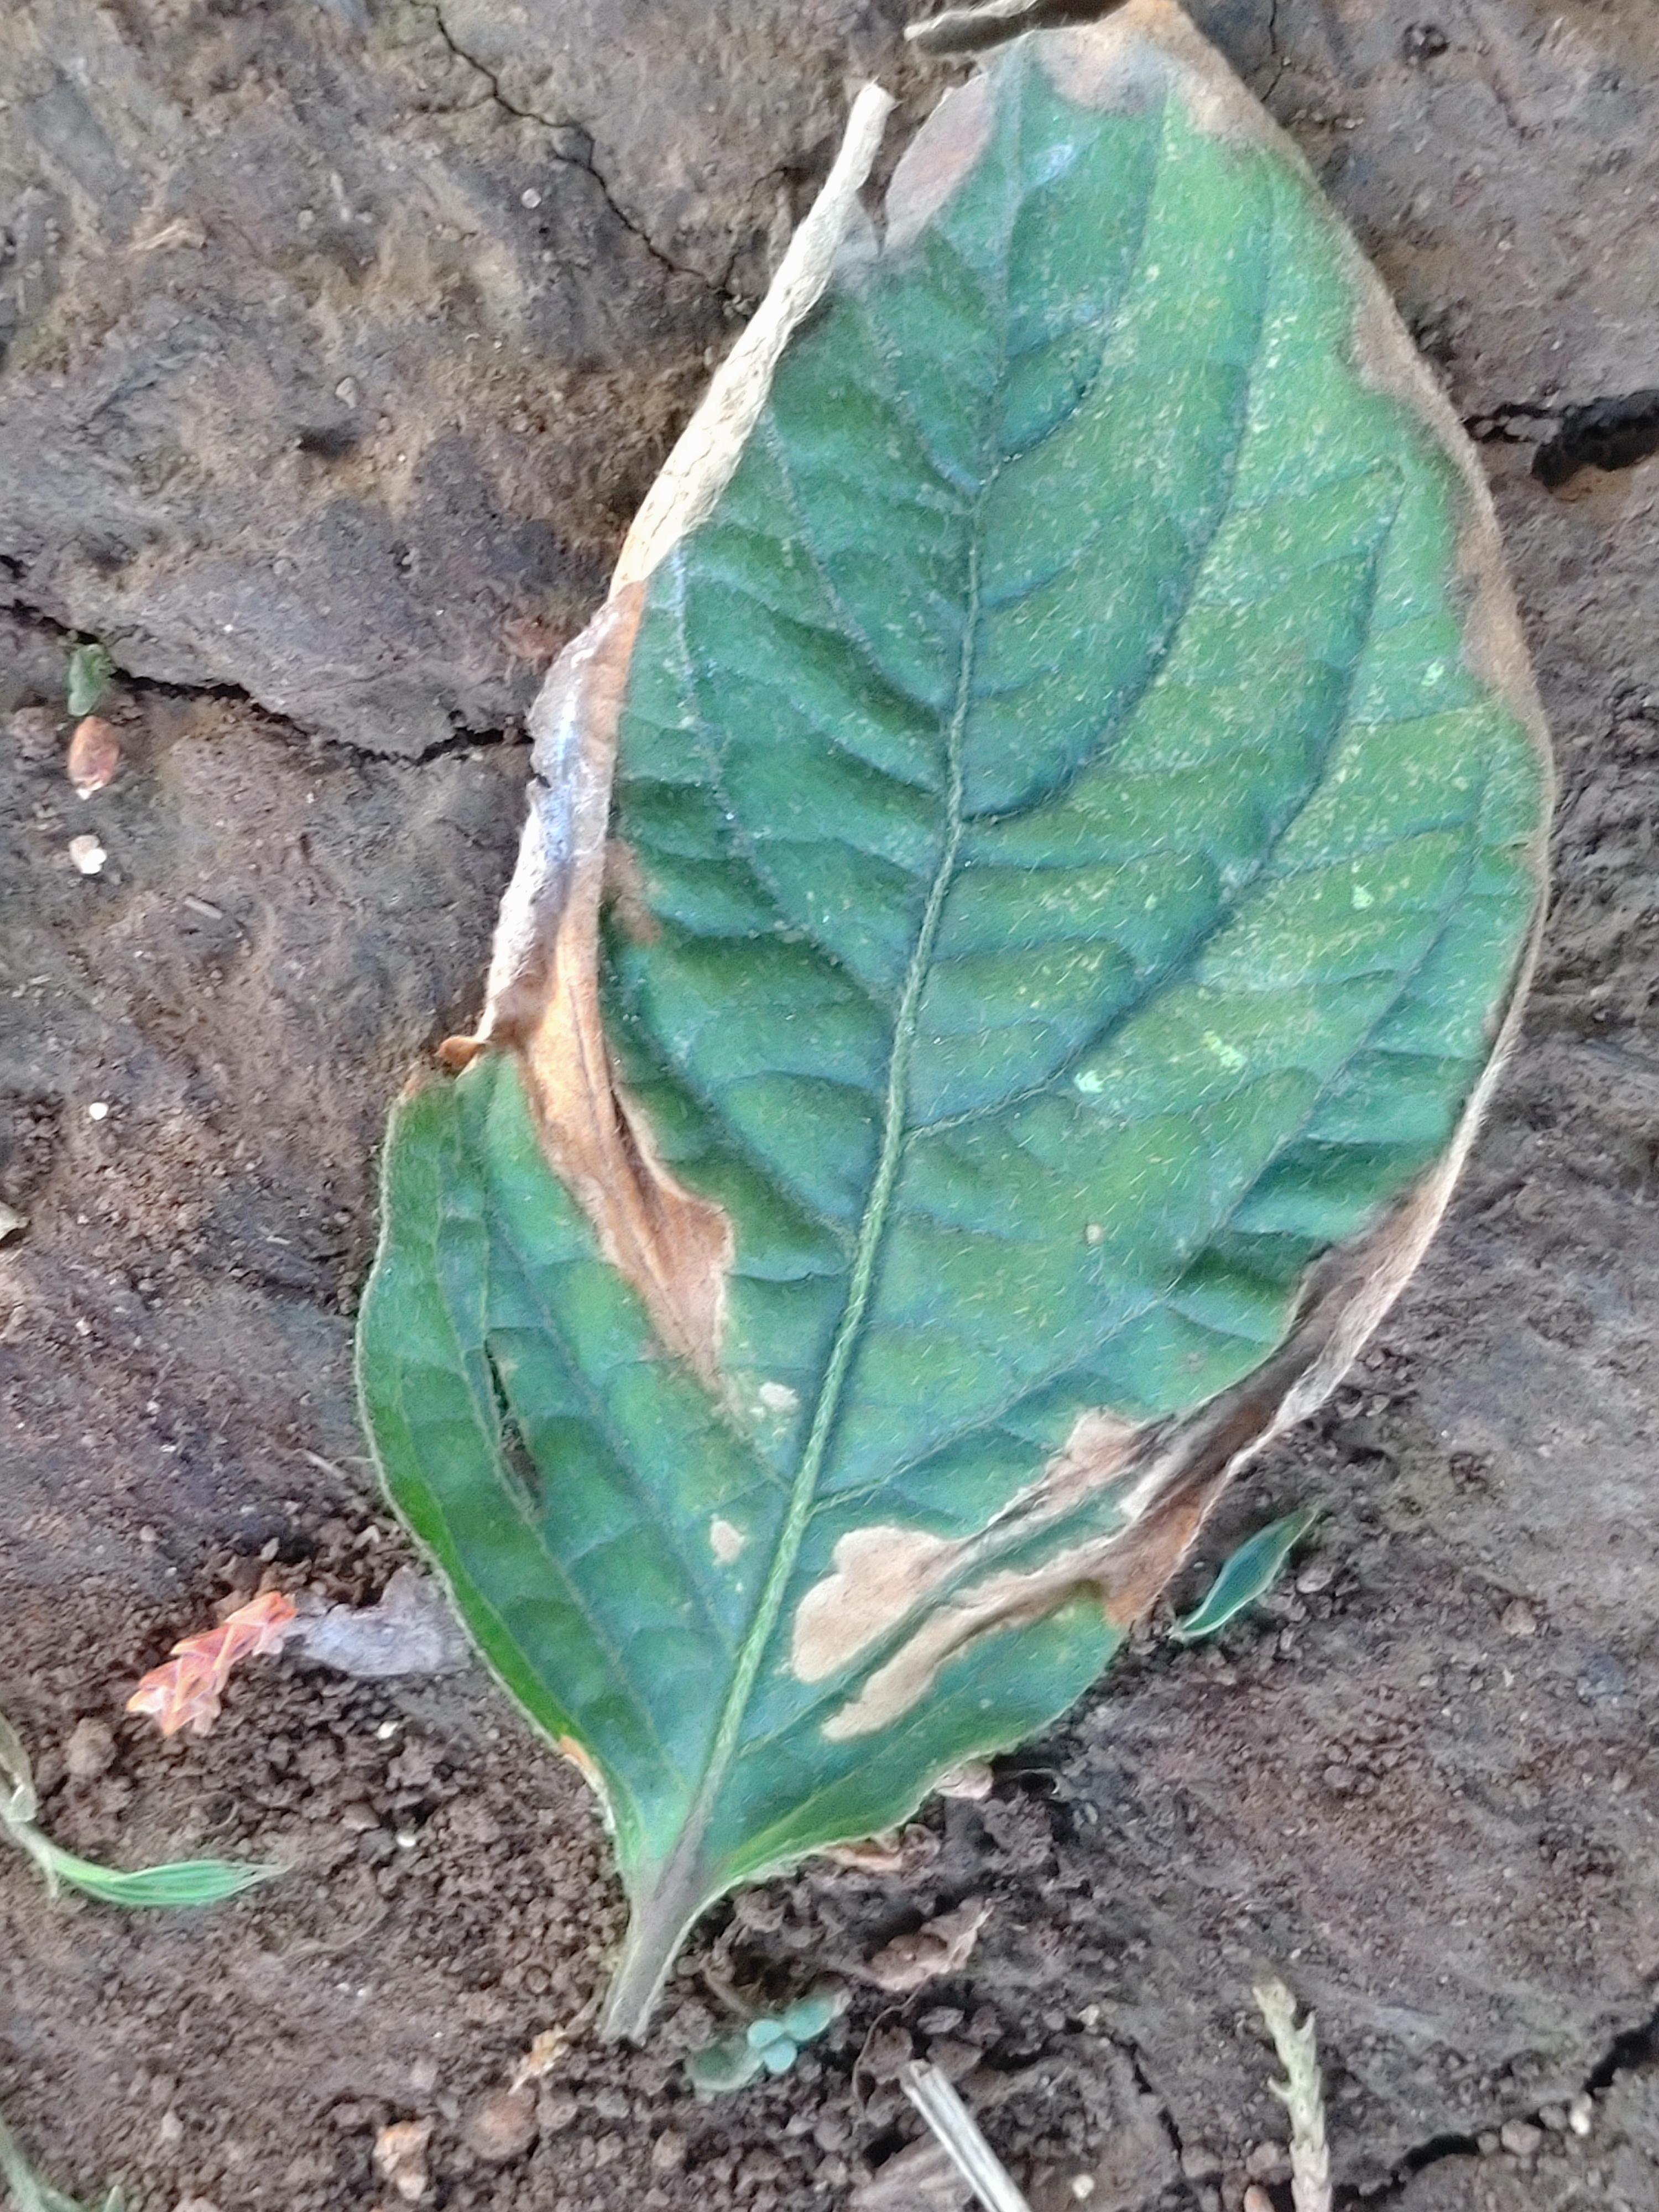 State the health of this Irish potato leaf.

early blight
